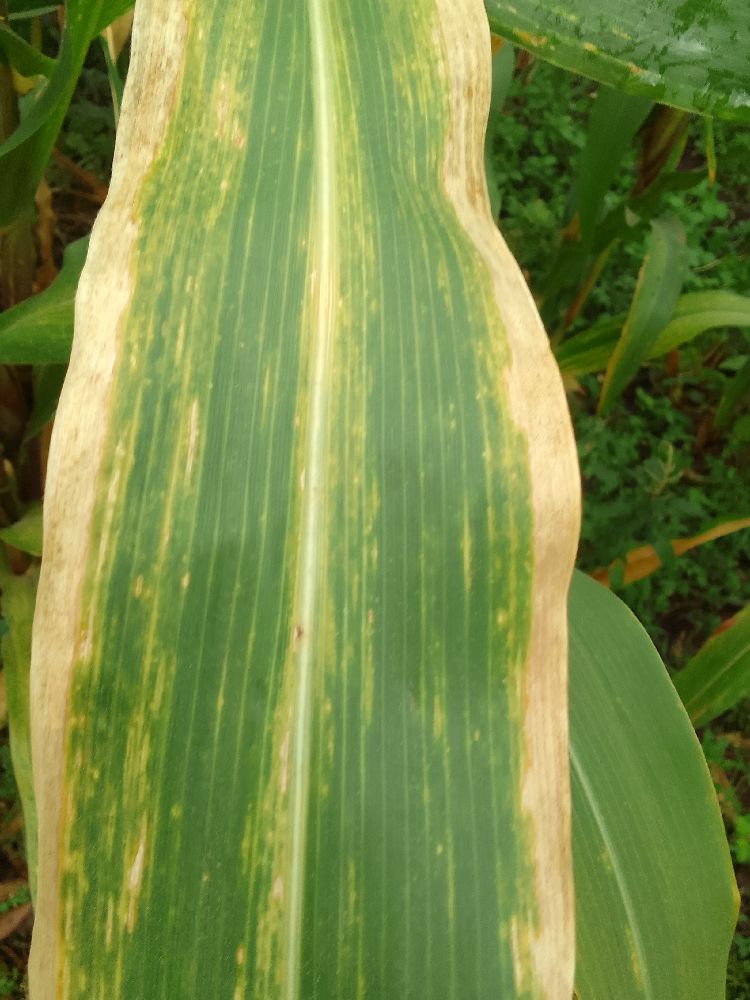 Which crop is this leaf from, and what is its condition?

maize, maize lethal necrosis
